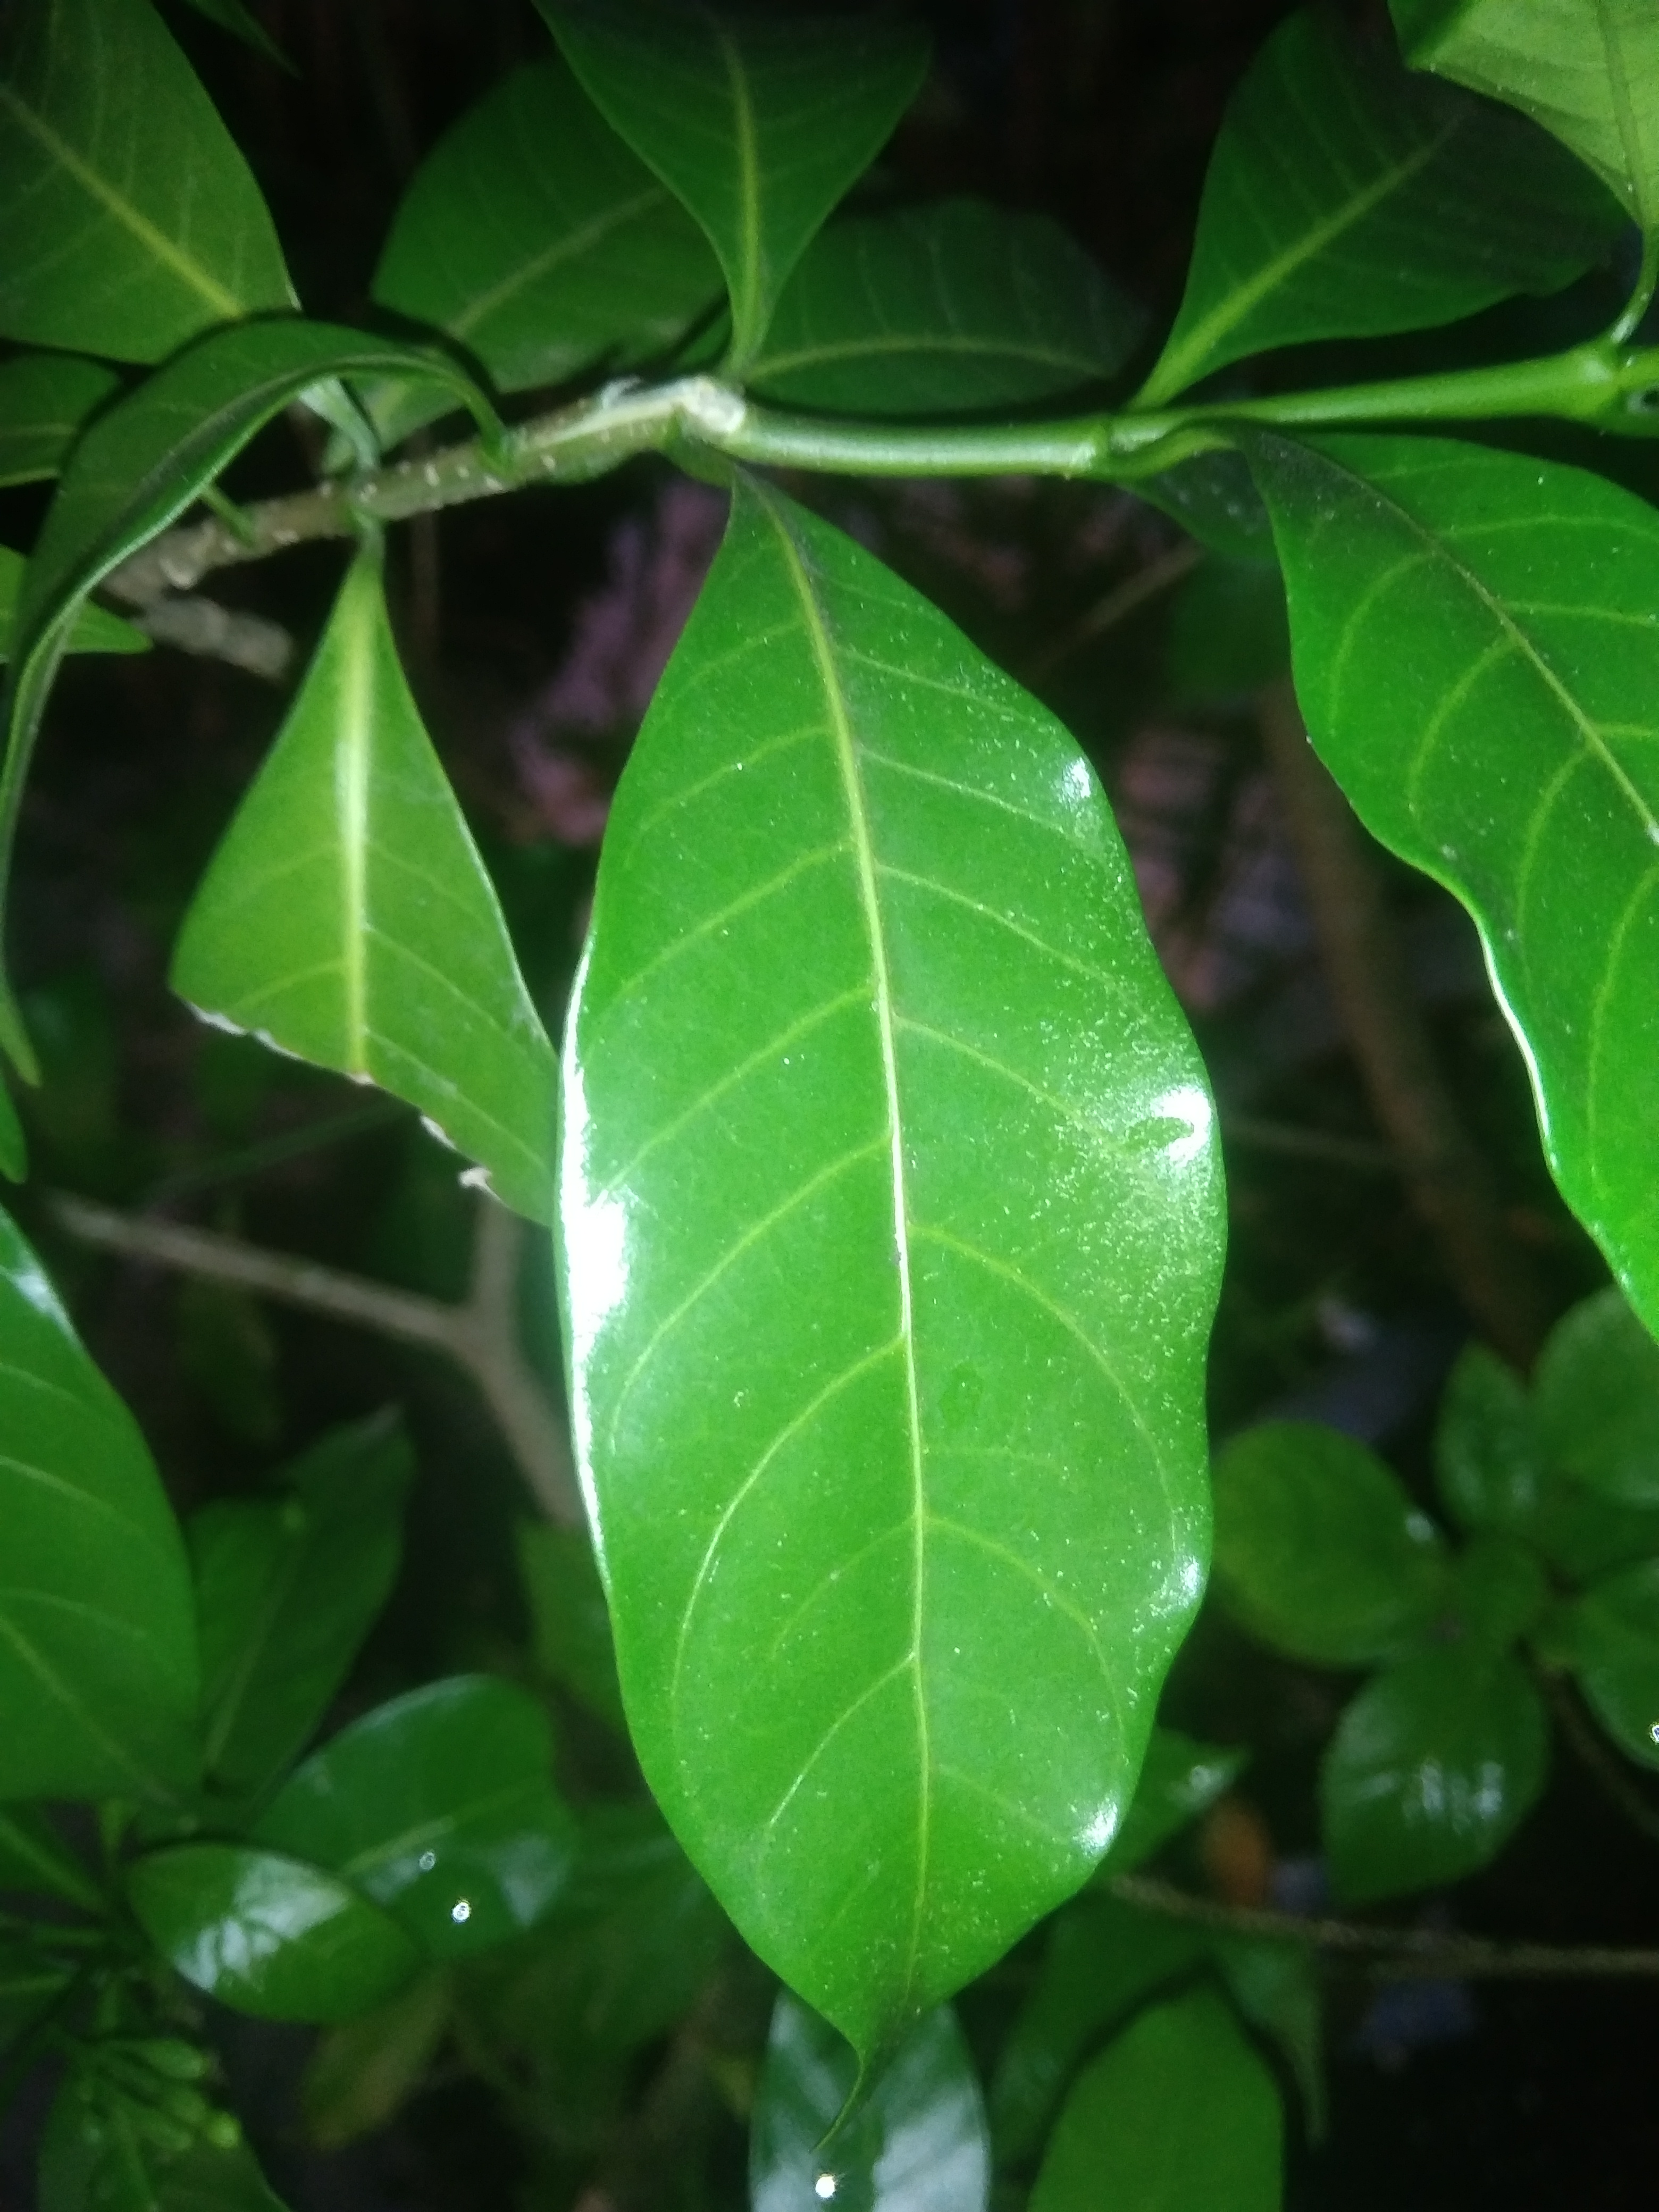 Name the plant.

togor
